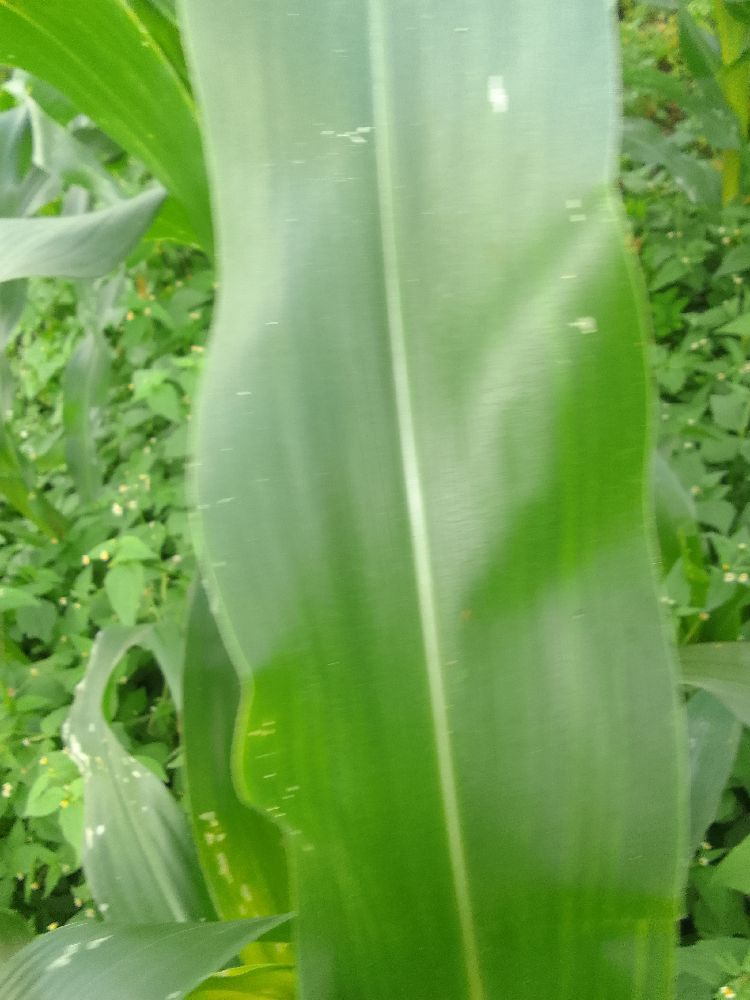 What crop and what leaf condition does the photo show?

maize, healthy
